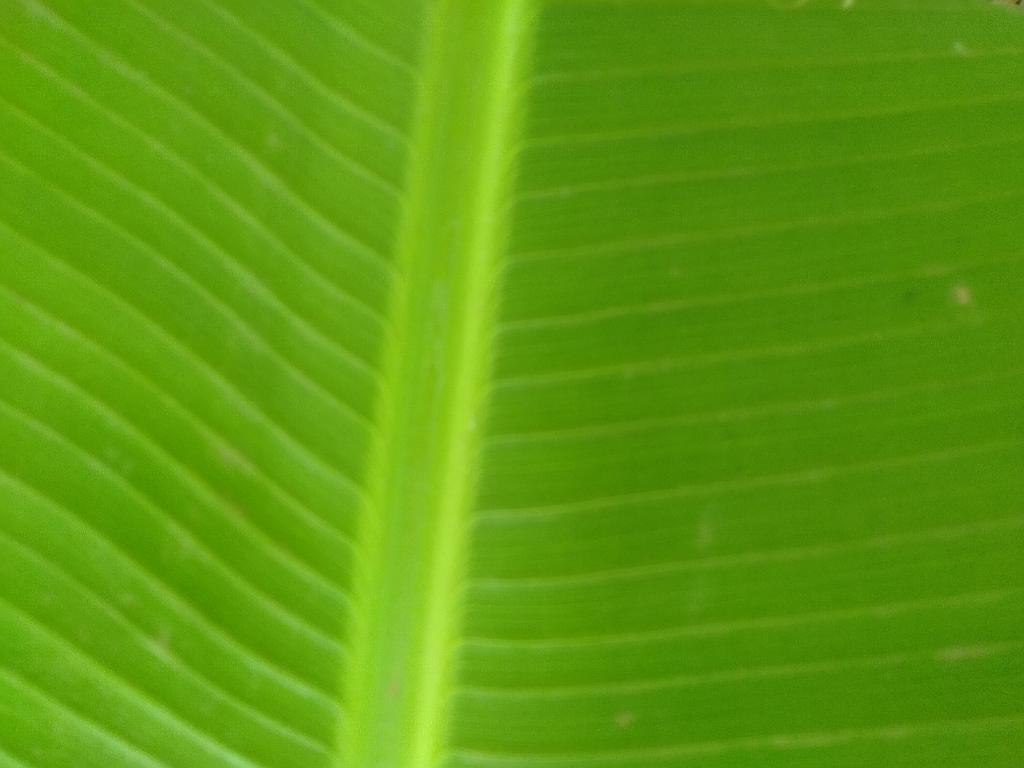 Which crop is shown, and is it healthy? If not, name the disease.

banana, healthy
